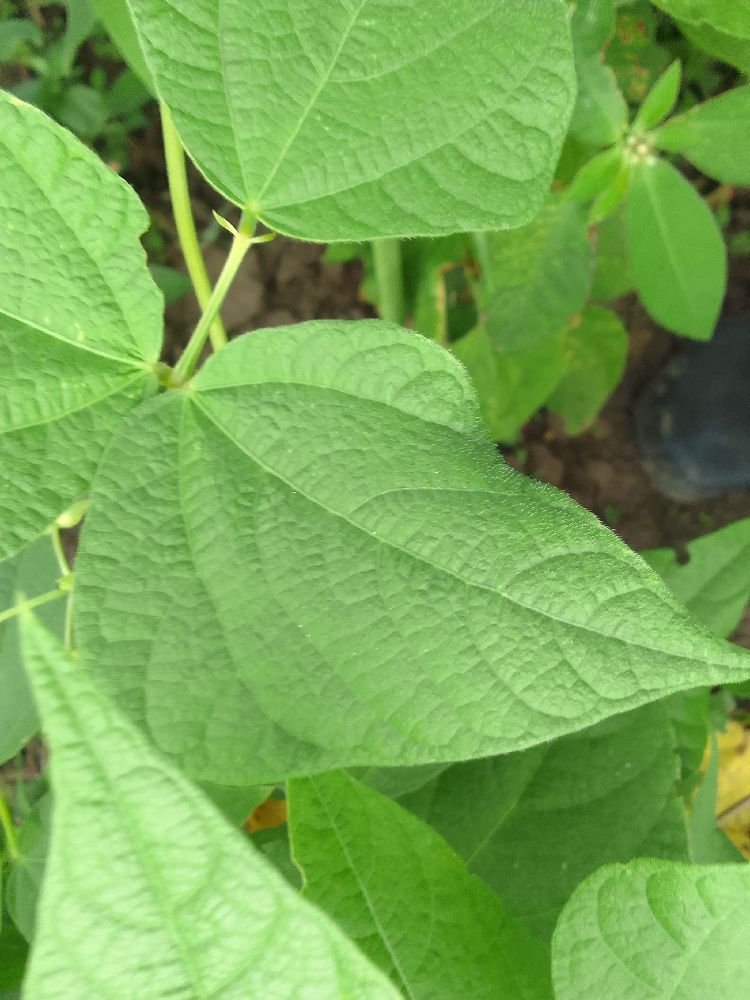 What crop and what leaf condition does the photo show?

common bean, healthy
